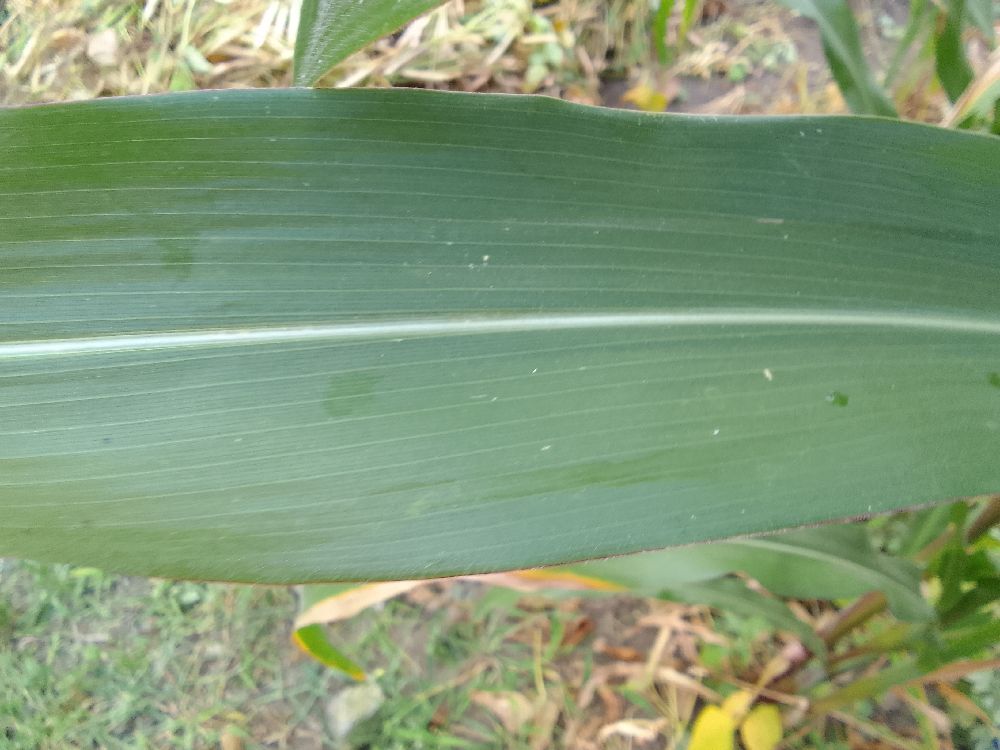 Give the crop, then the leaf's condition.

maize, healthy
